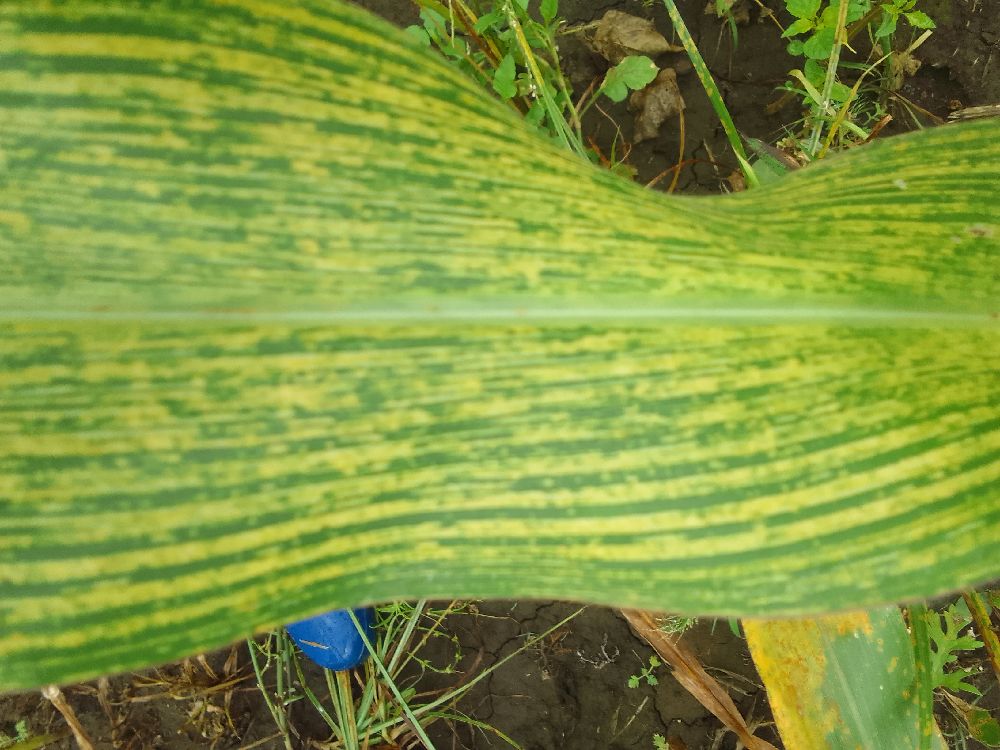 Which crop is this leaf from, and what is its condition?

maize, maize streak virus
